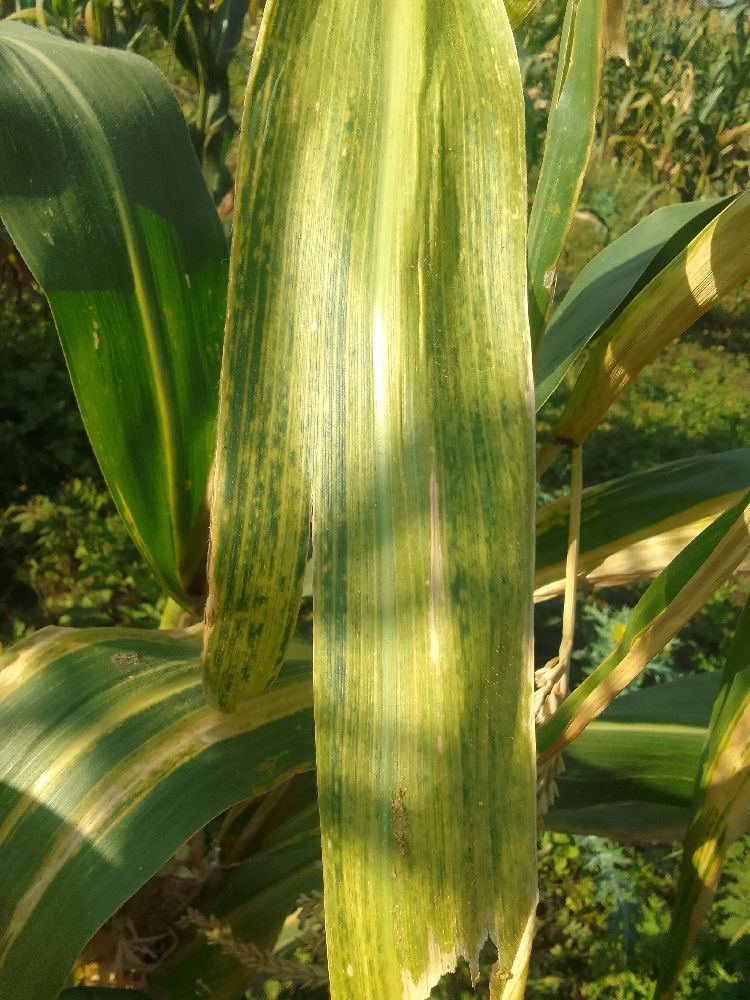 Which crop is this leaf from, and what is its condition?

maize, maize lethal necrosis
